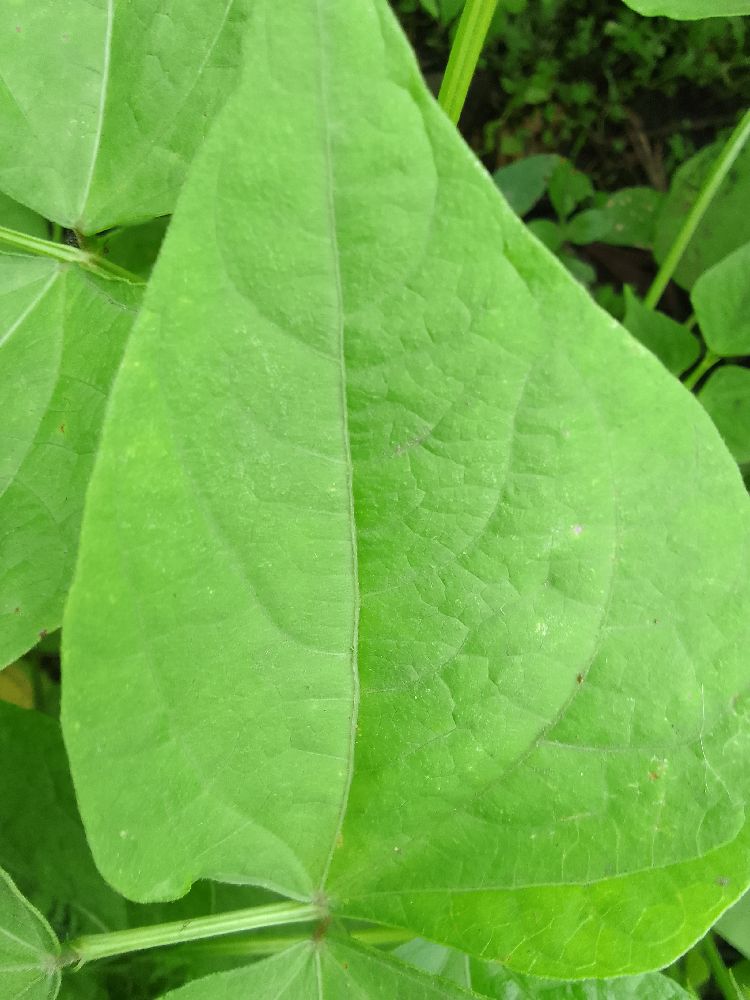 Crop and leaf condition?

common bean, healthy
